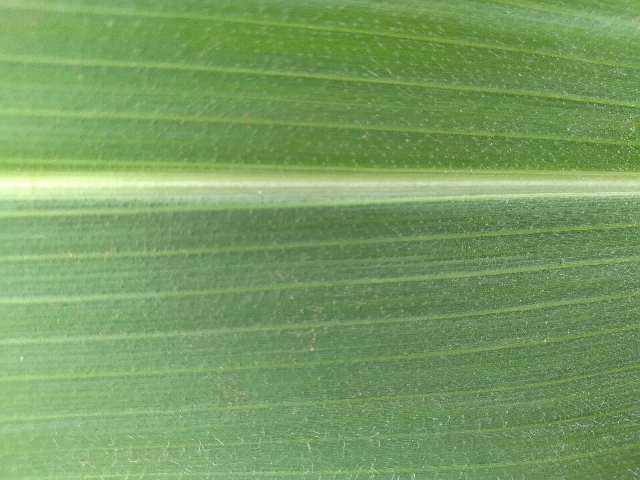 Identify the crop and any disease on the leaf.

maize, healthy
